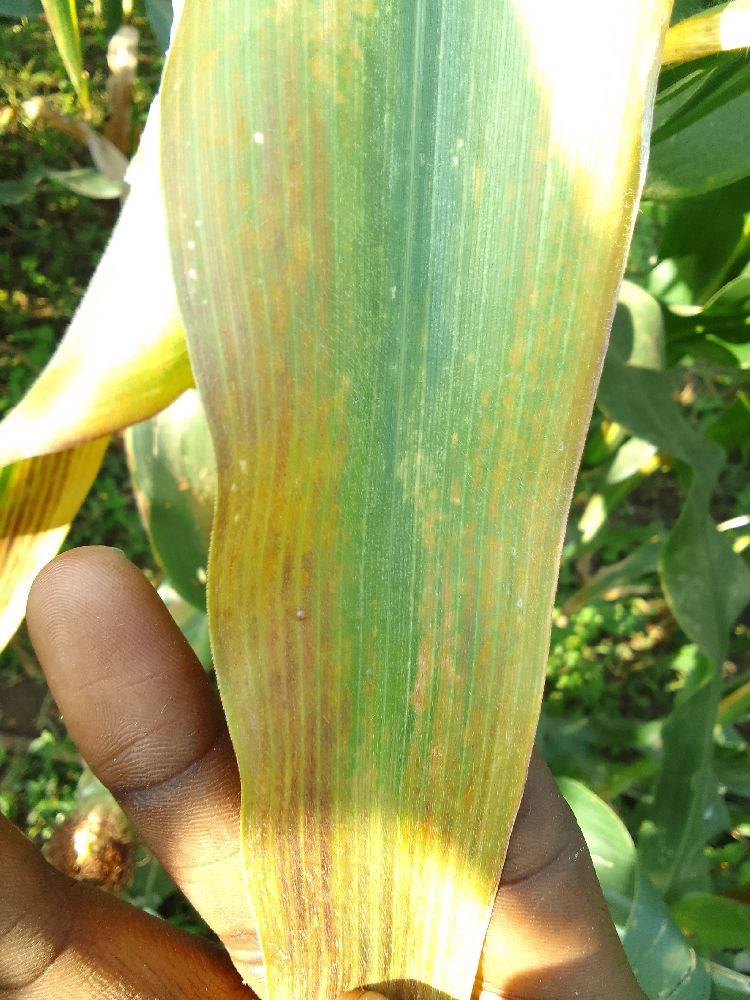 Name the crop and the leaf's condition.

maize, maize lethal necrosis
